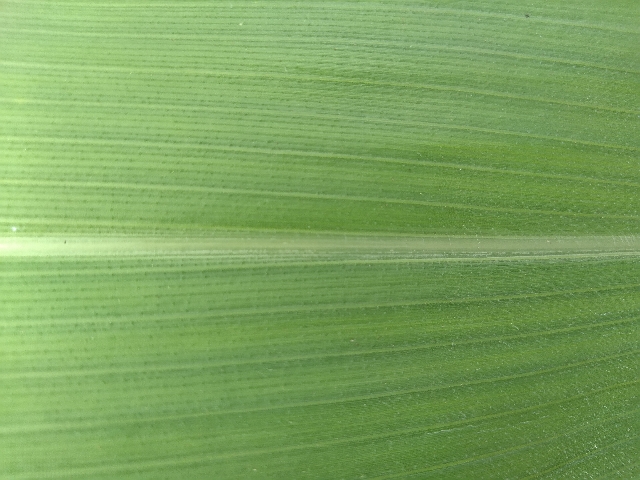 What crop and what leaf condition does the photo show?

maize, healthy
